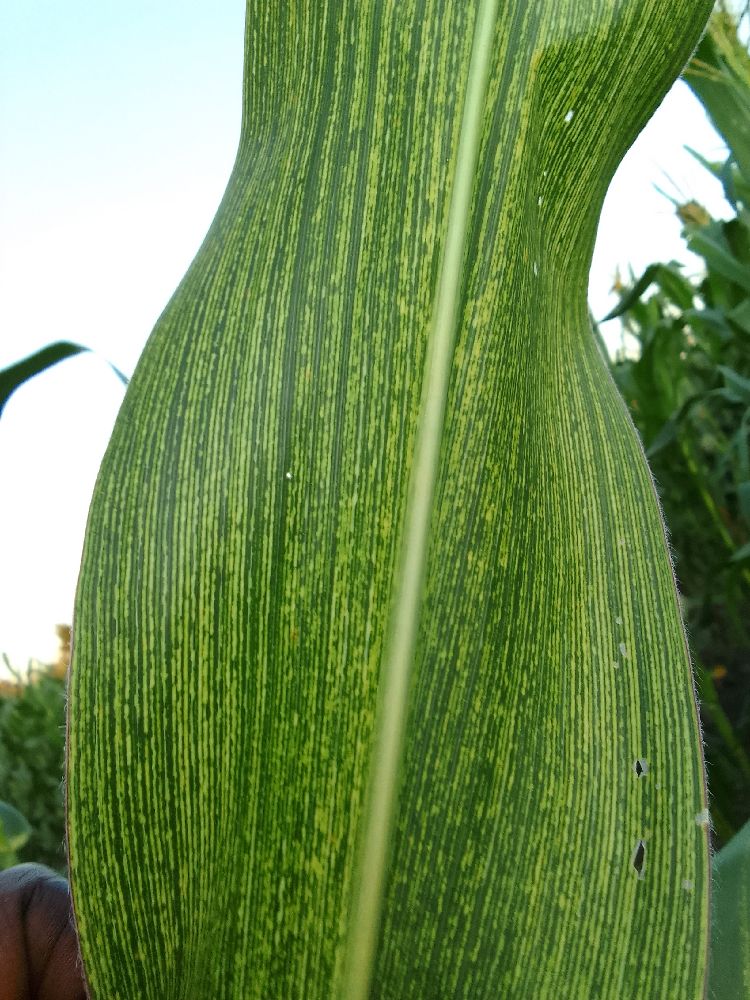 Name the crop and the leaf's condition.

maize, maize streak virus
